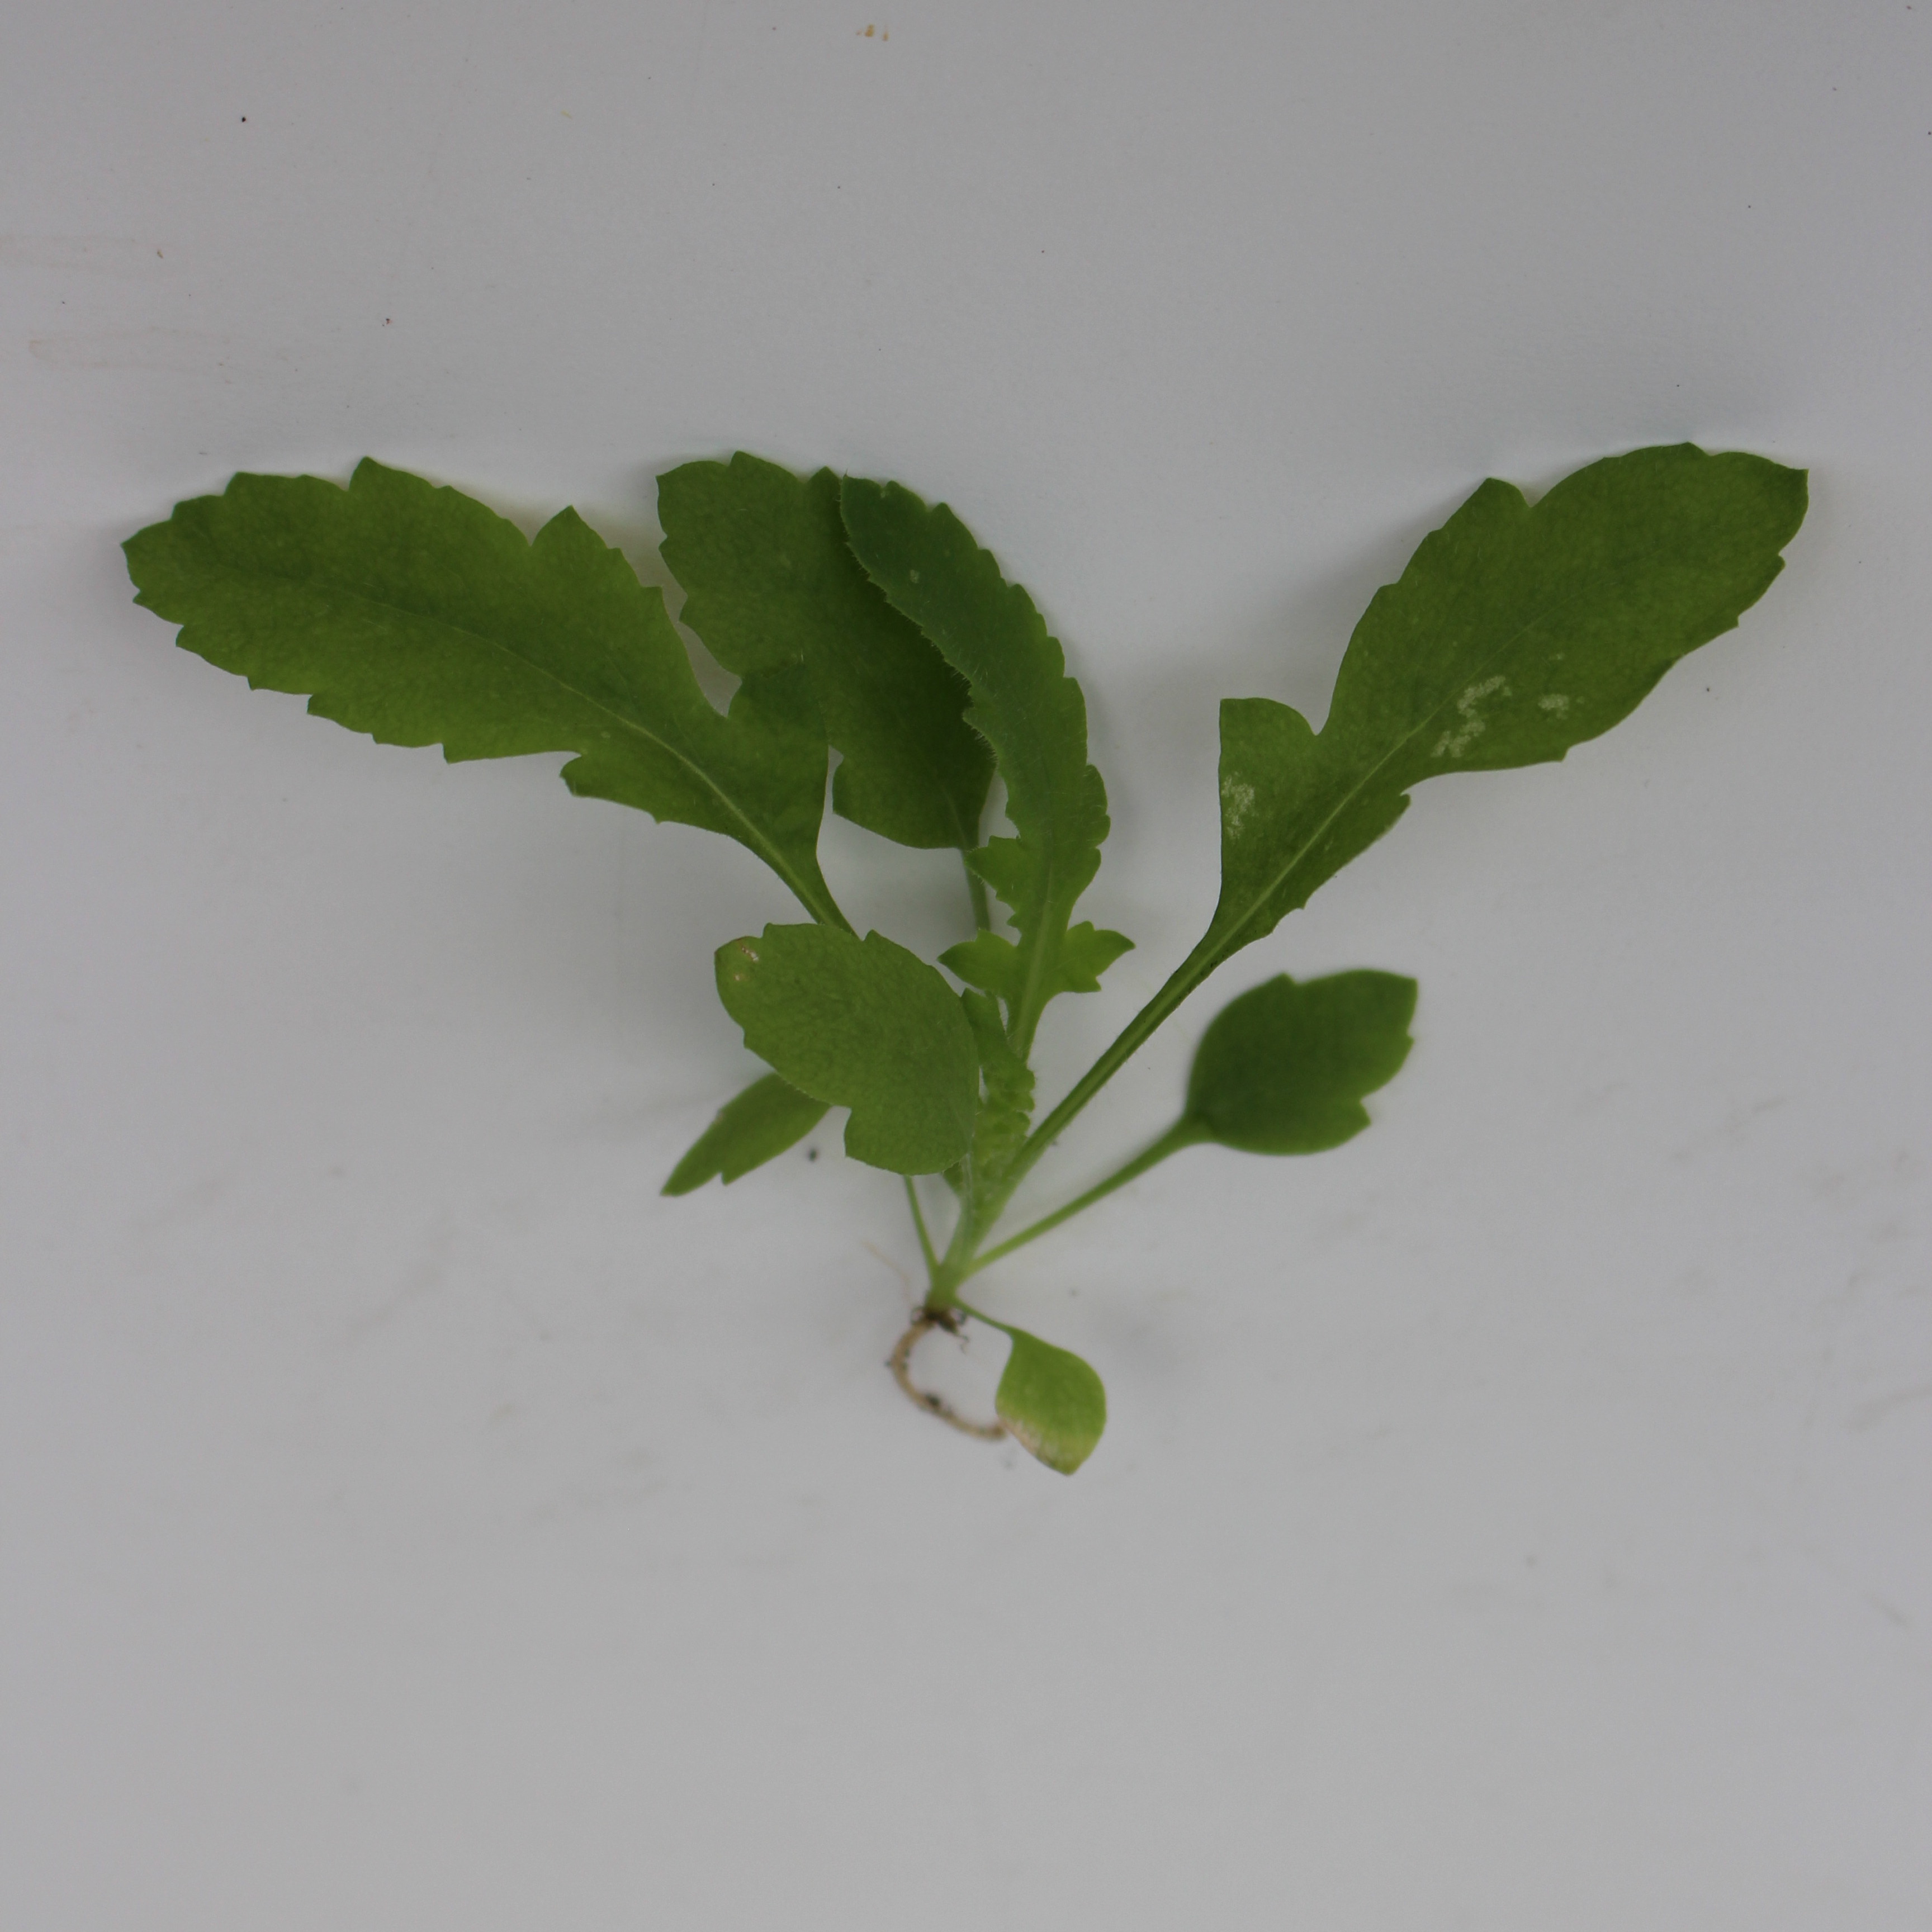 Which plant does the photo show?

Papaver rhoeas
